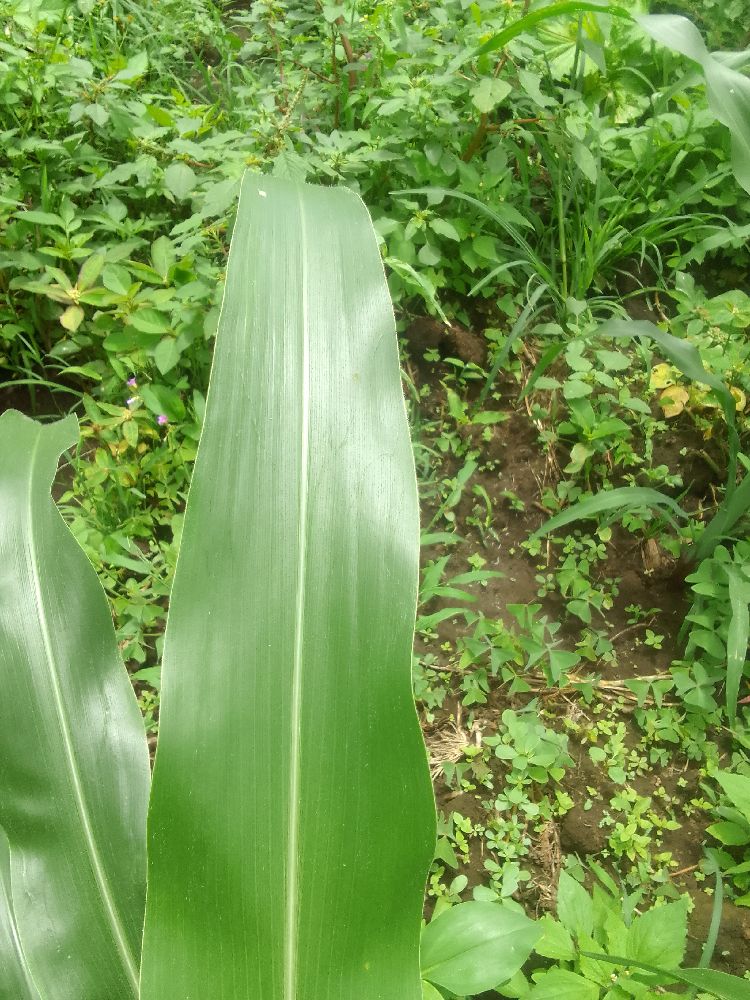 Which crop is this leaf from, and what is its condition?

maize, healthy
